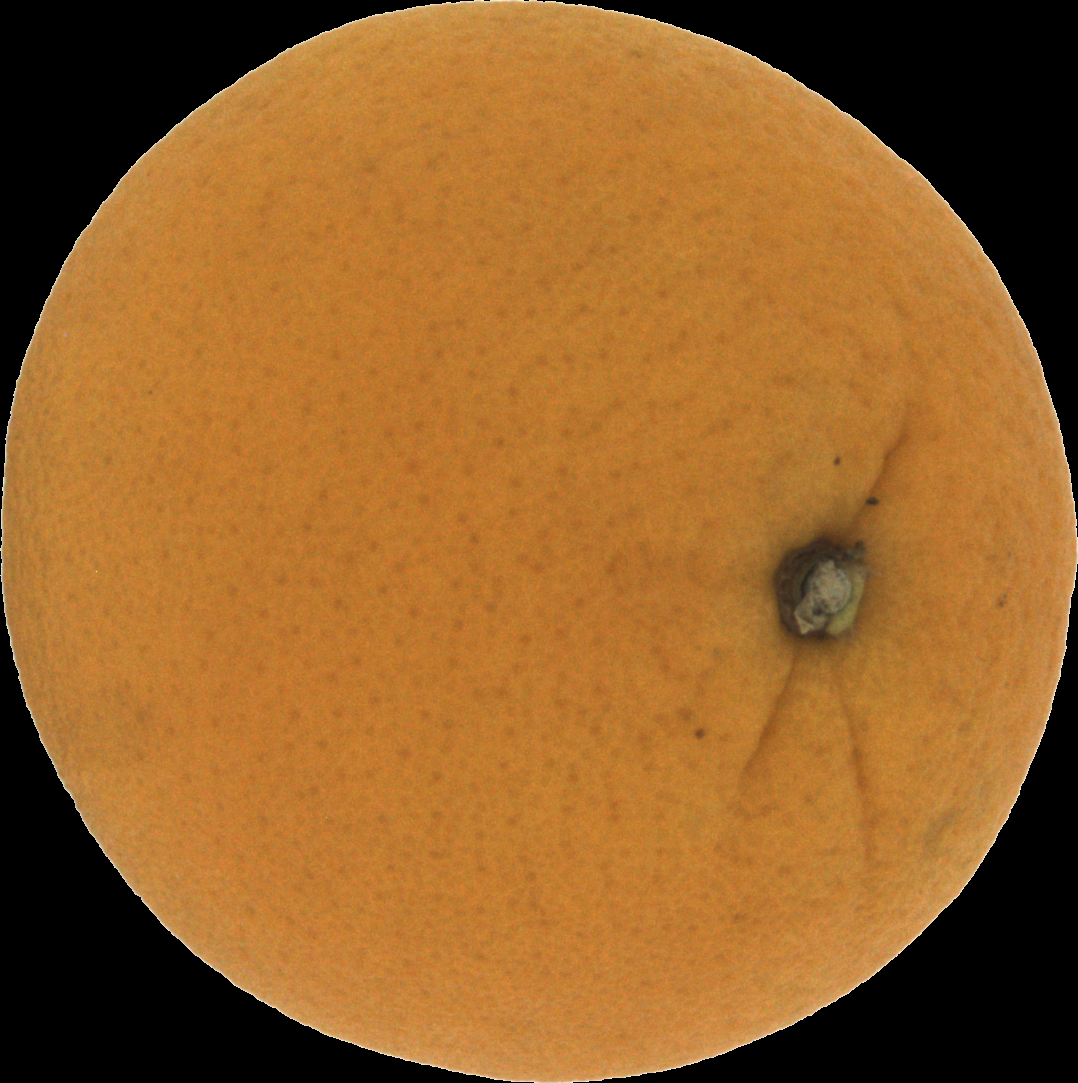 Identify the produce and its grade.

orange, good
